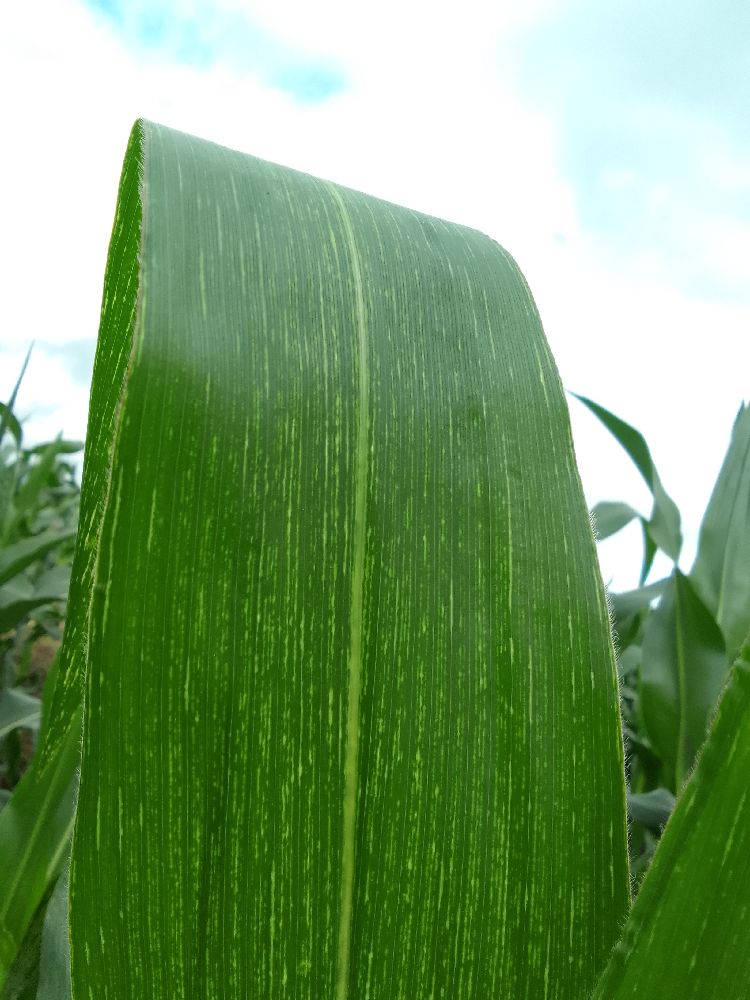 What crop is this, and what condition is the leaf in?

maize, maize streak virus
